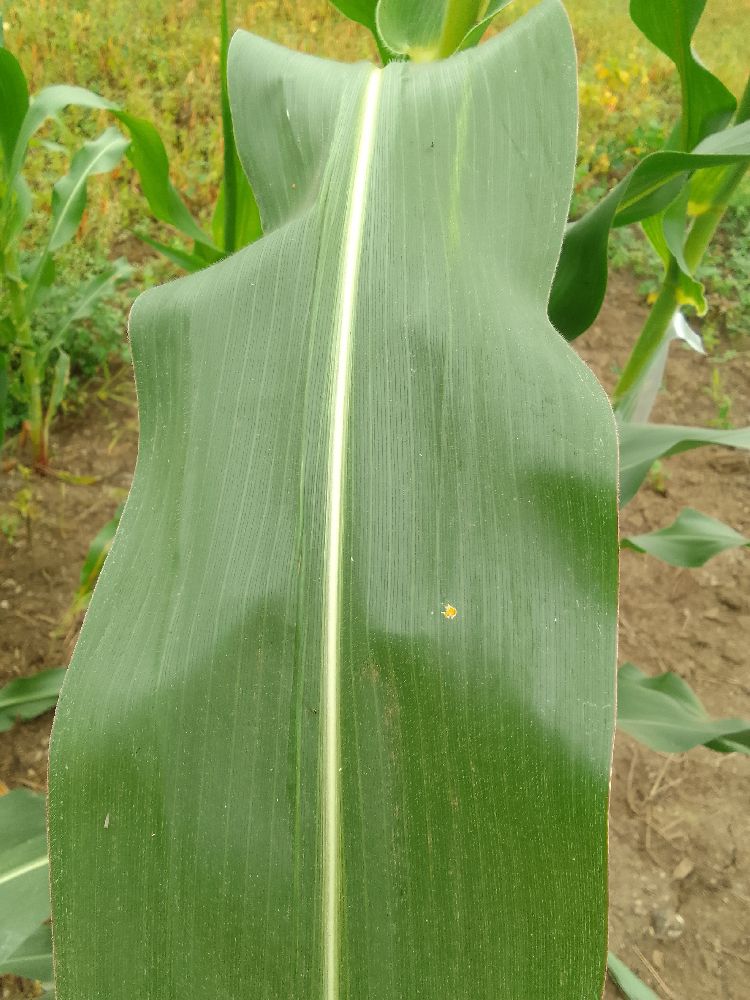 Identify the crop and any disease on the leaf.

maize, healthy
